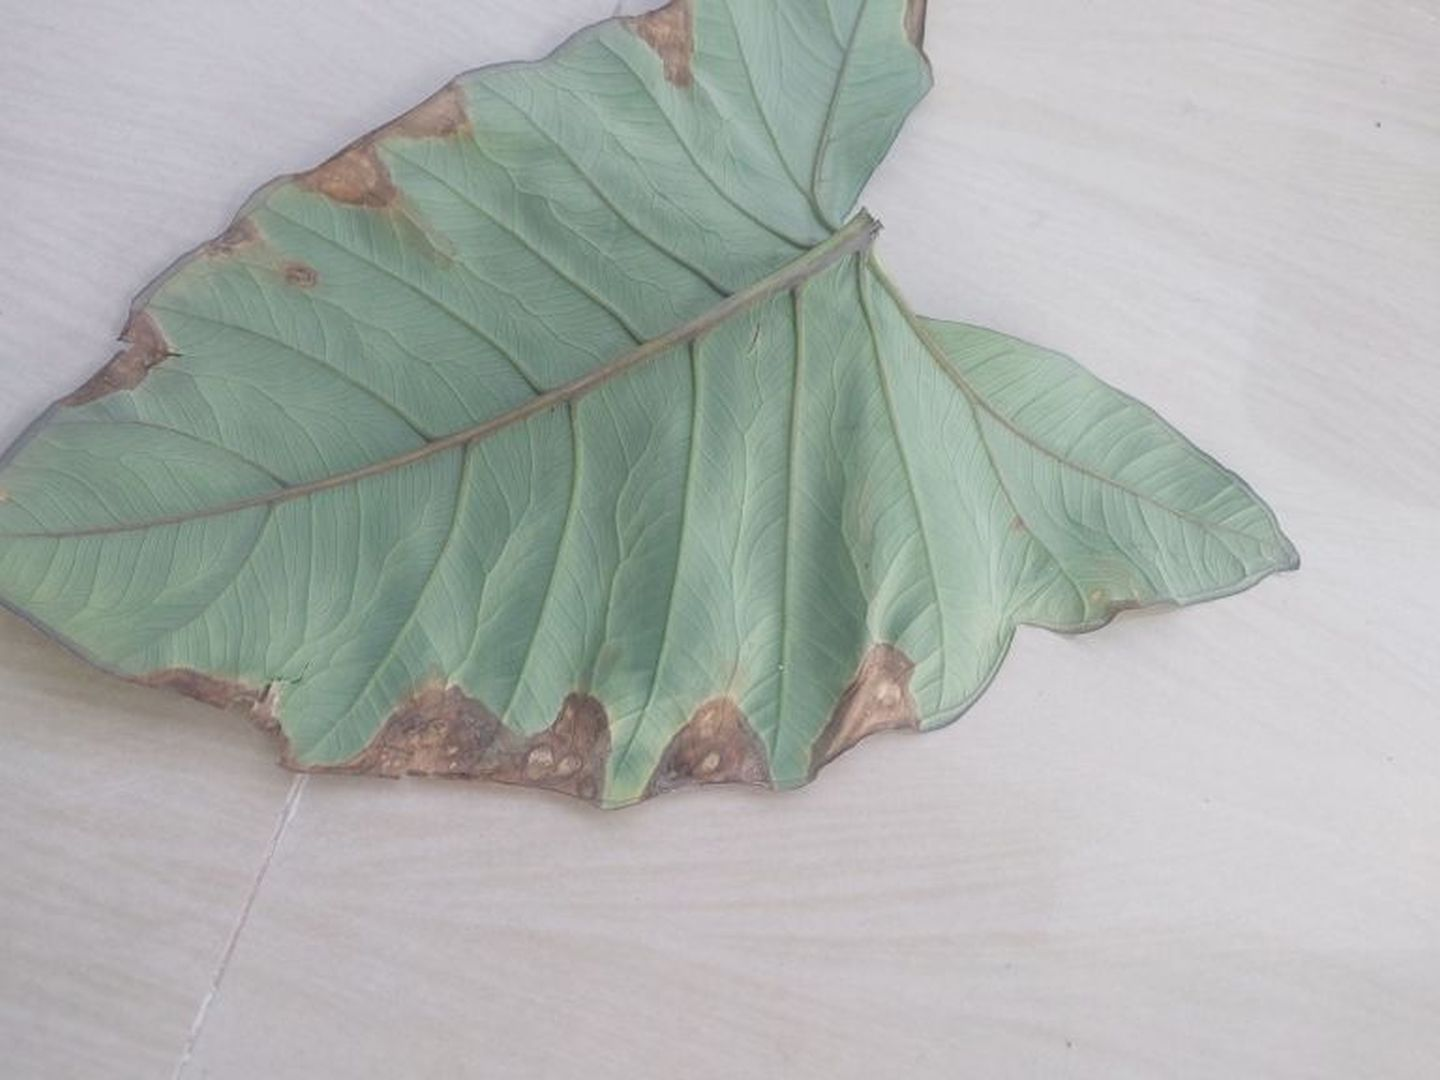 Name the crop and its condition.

taro, leaf blight
